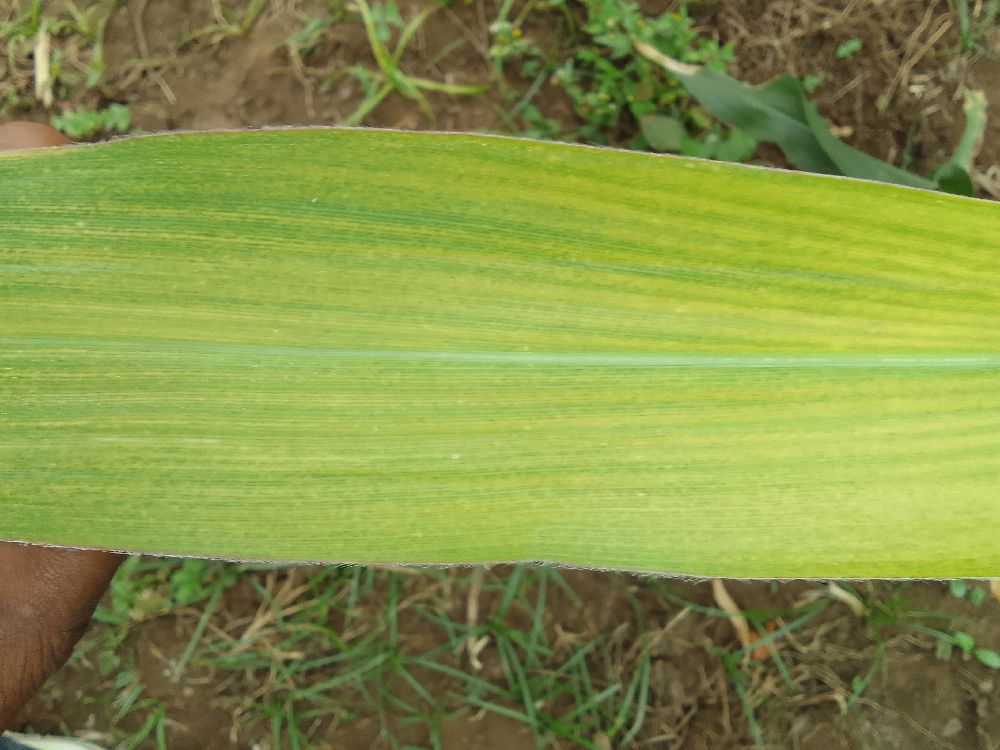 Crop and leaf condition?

maize, maize lethal necrosis
